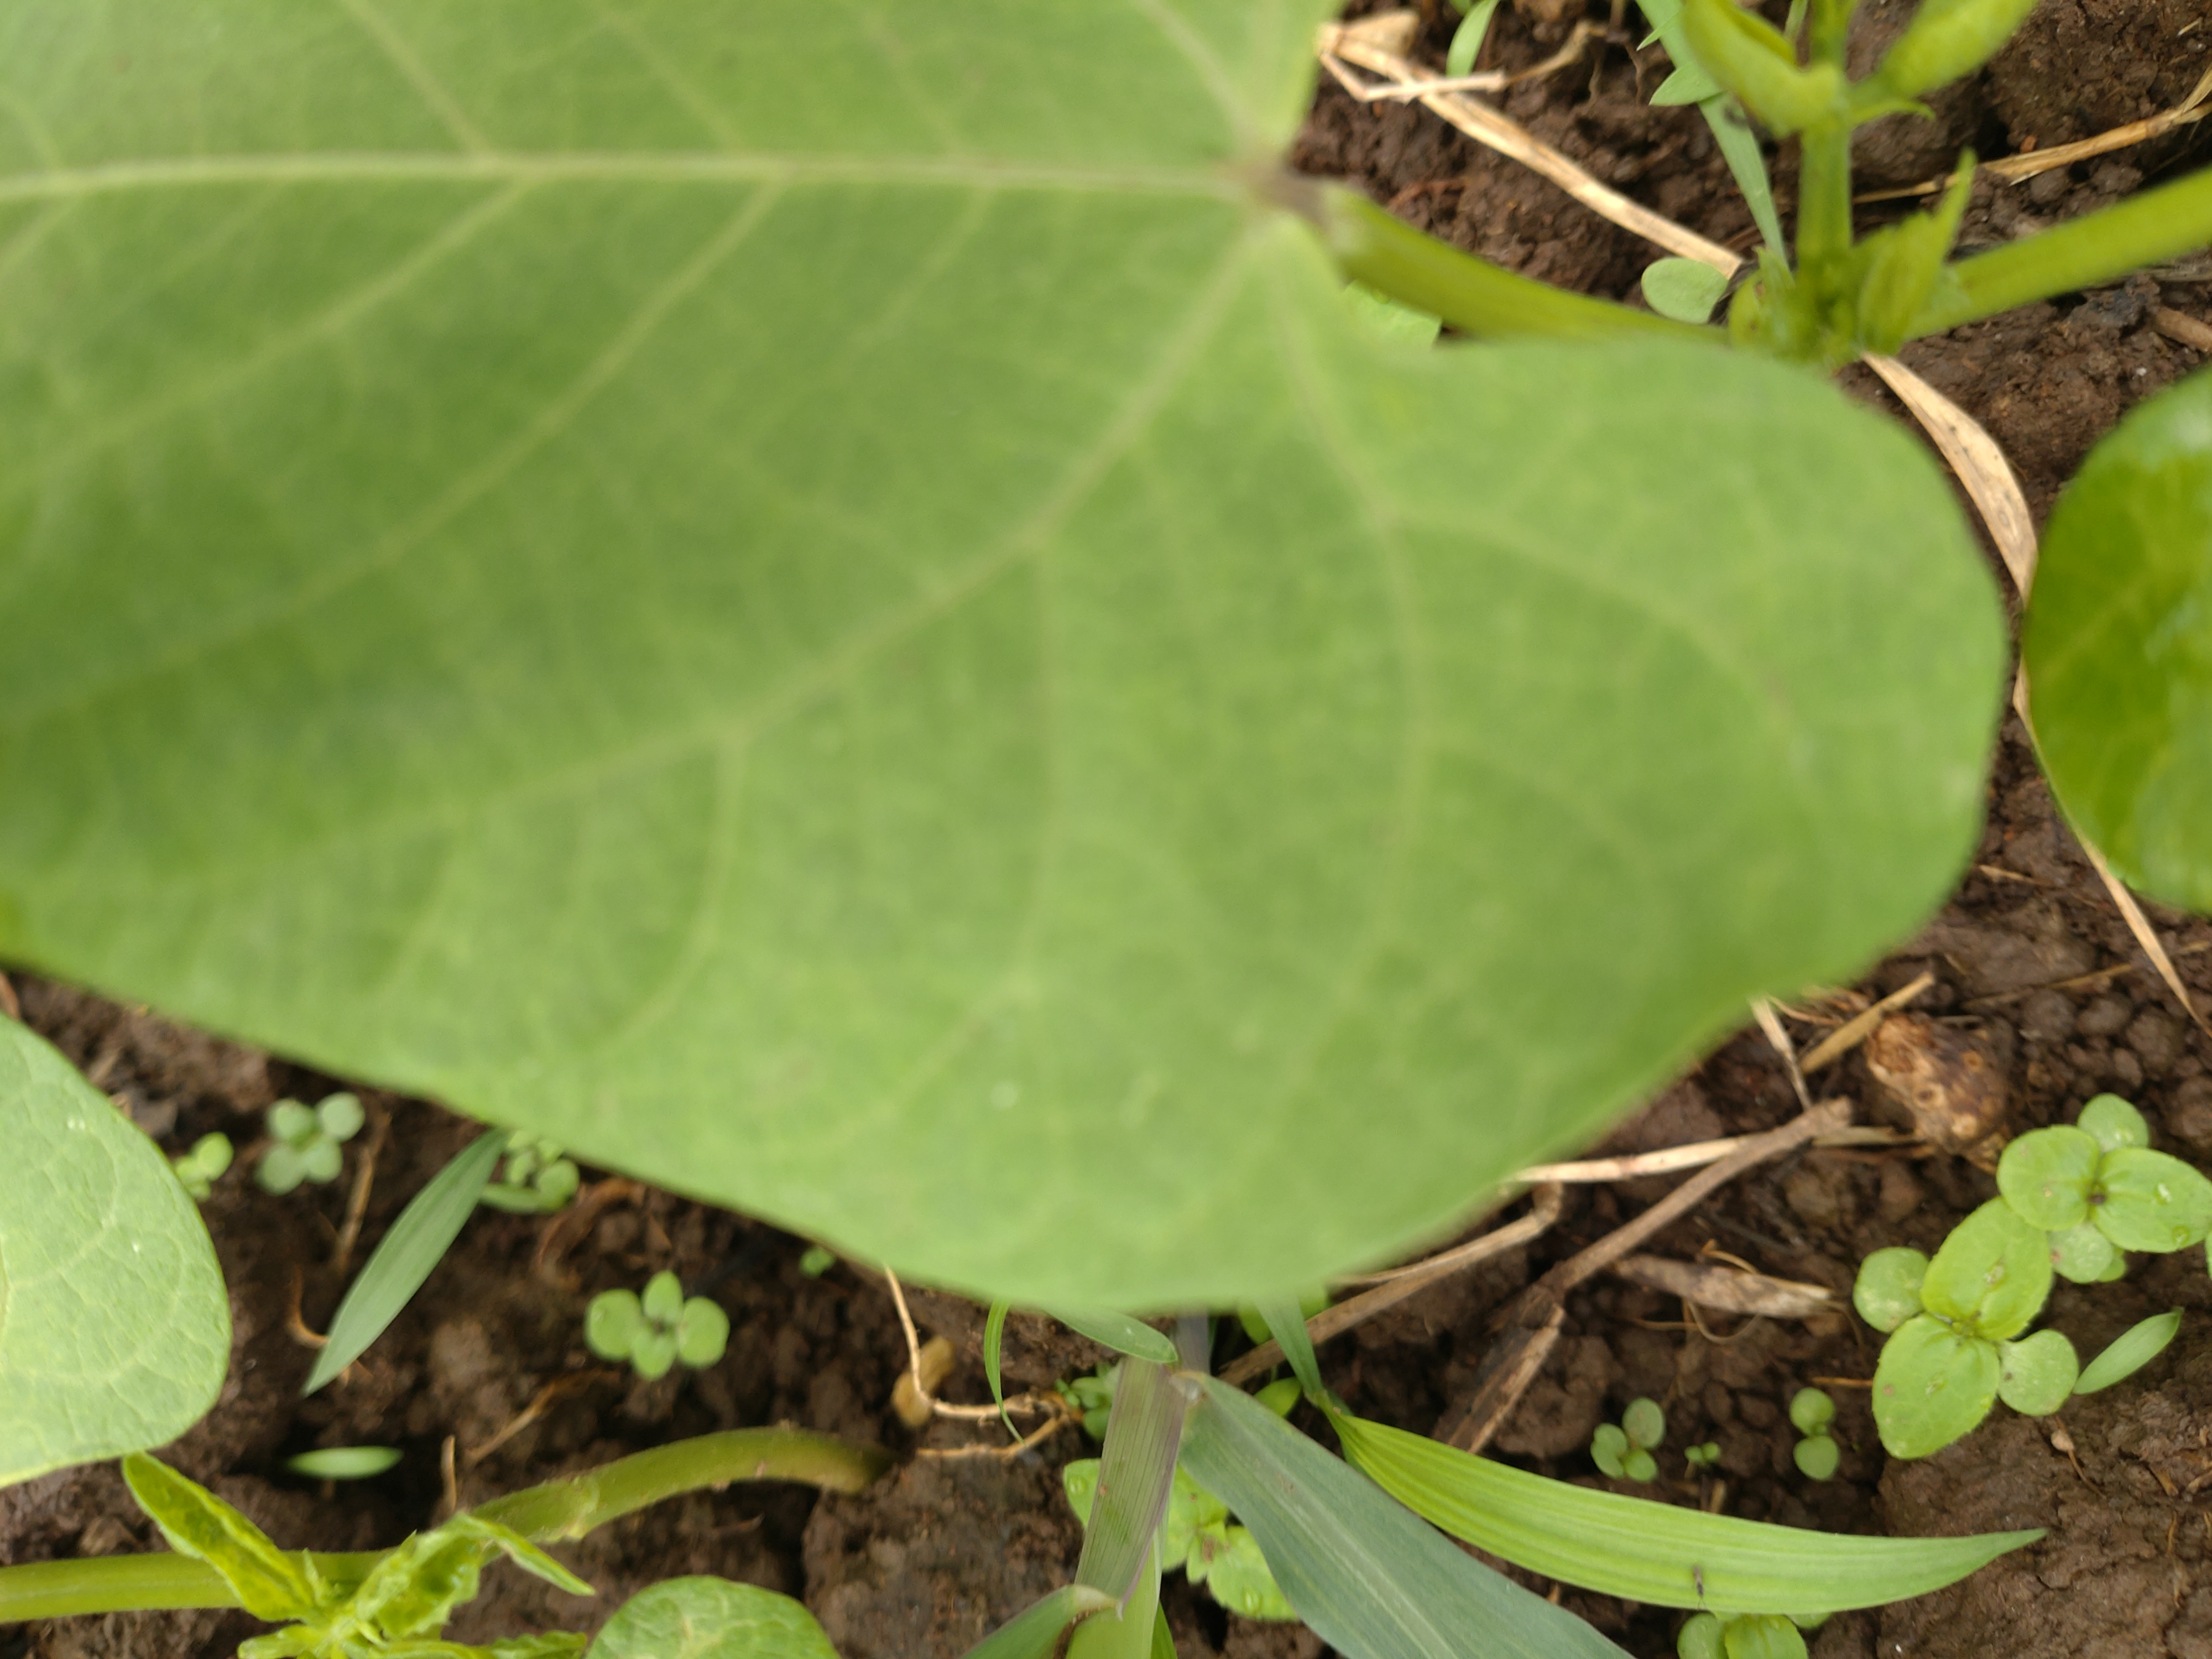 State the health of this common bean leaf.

healthy
